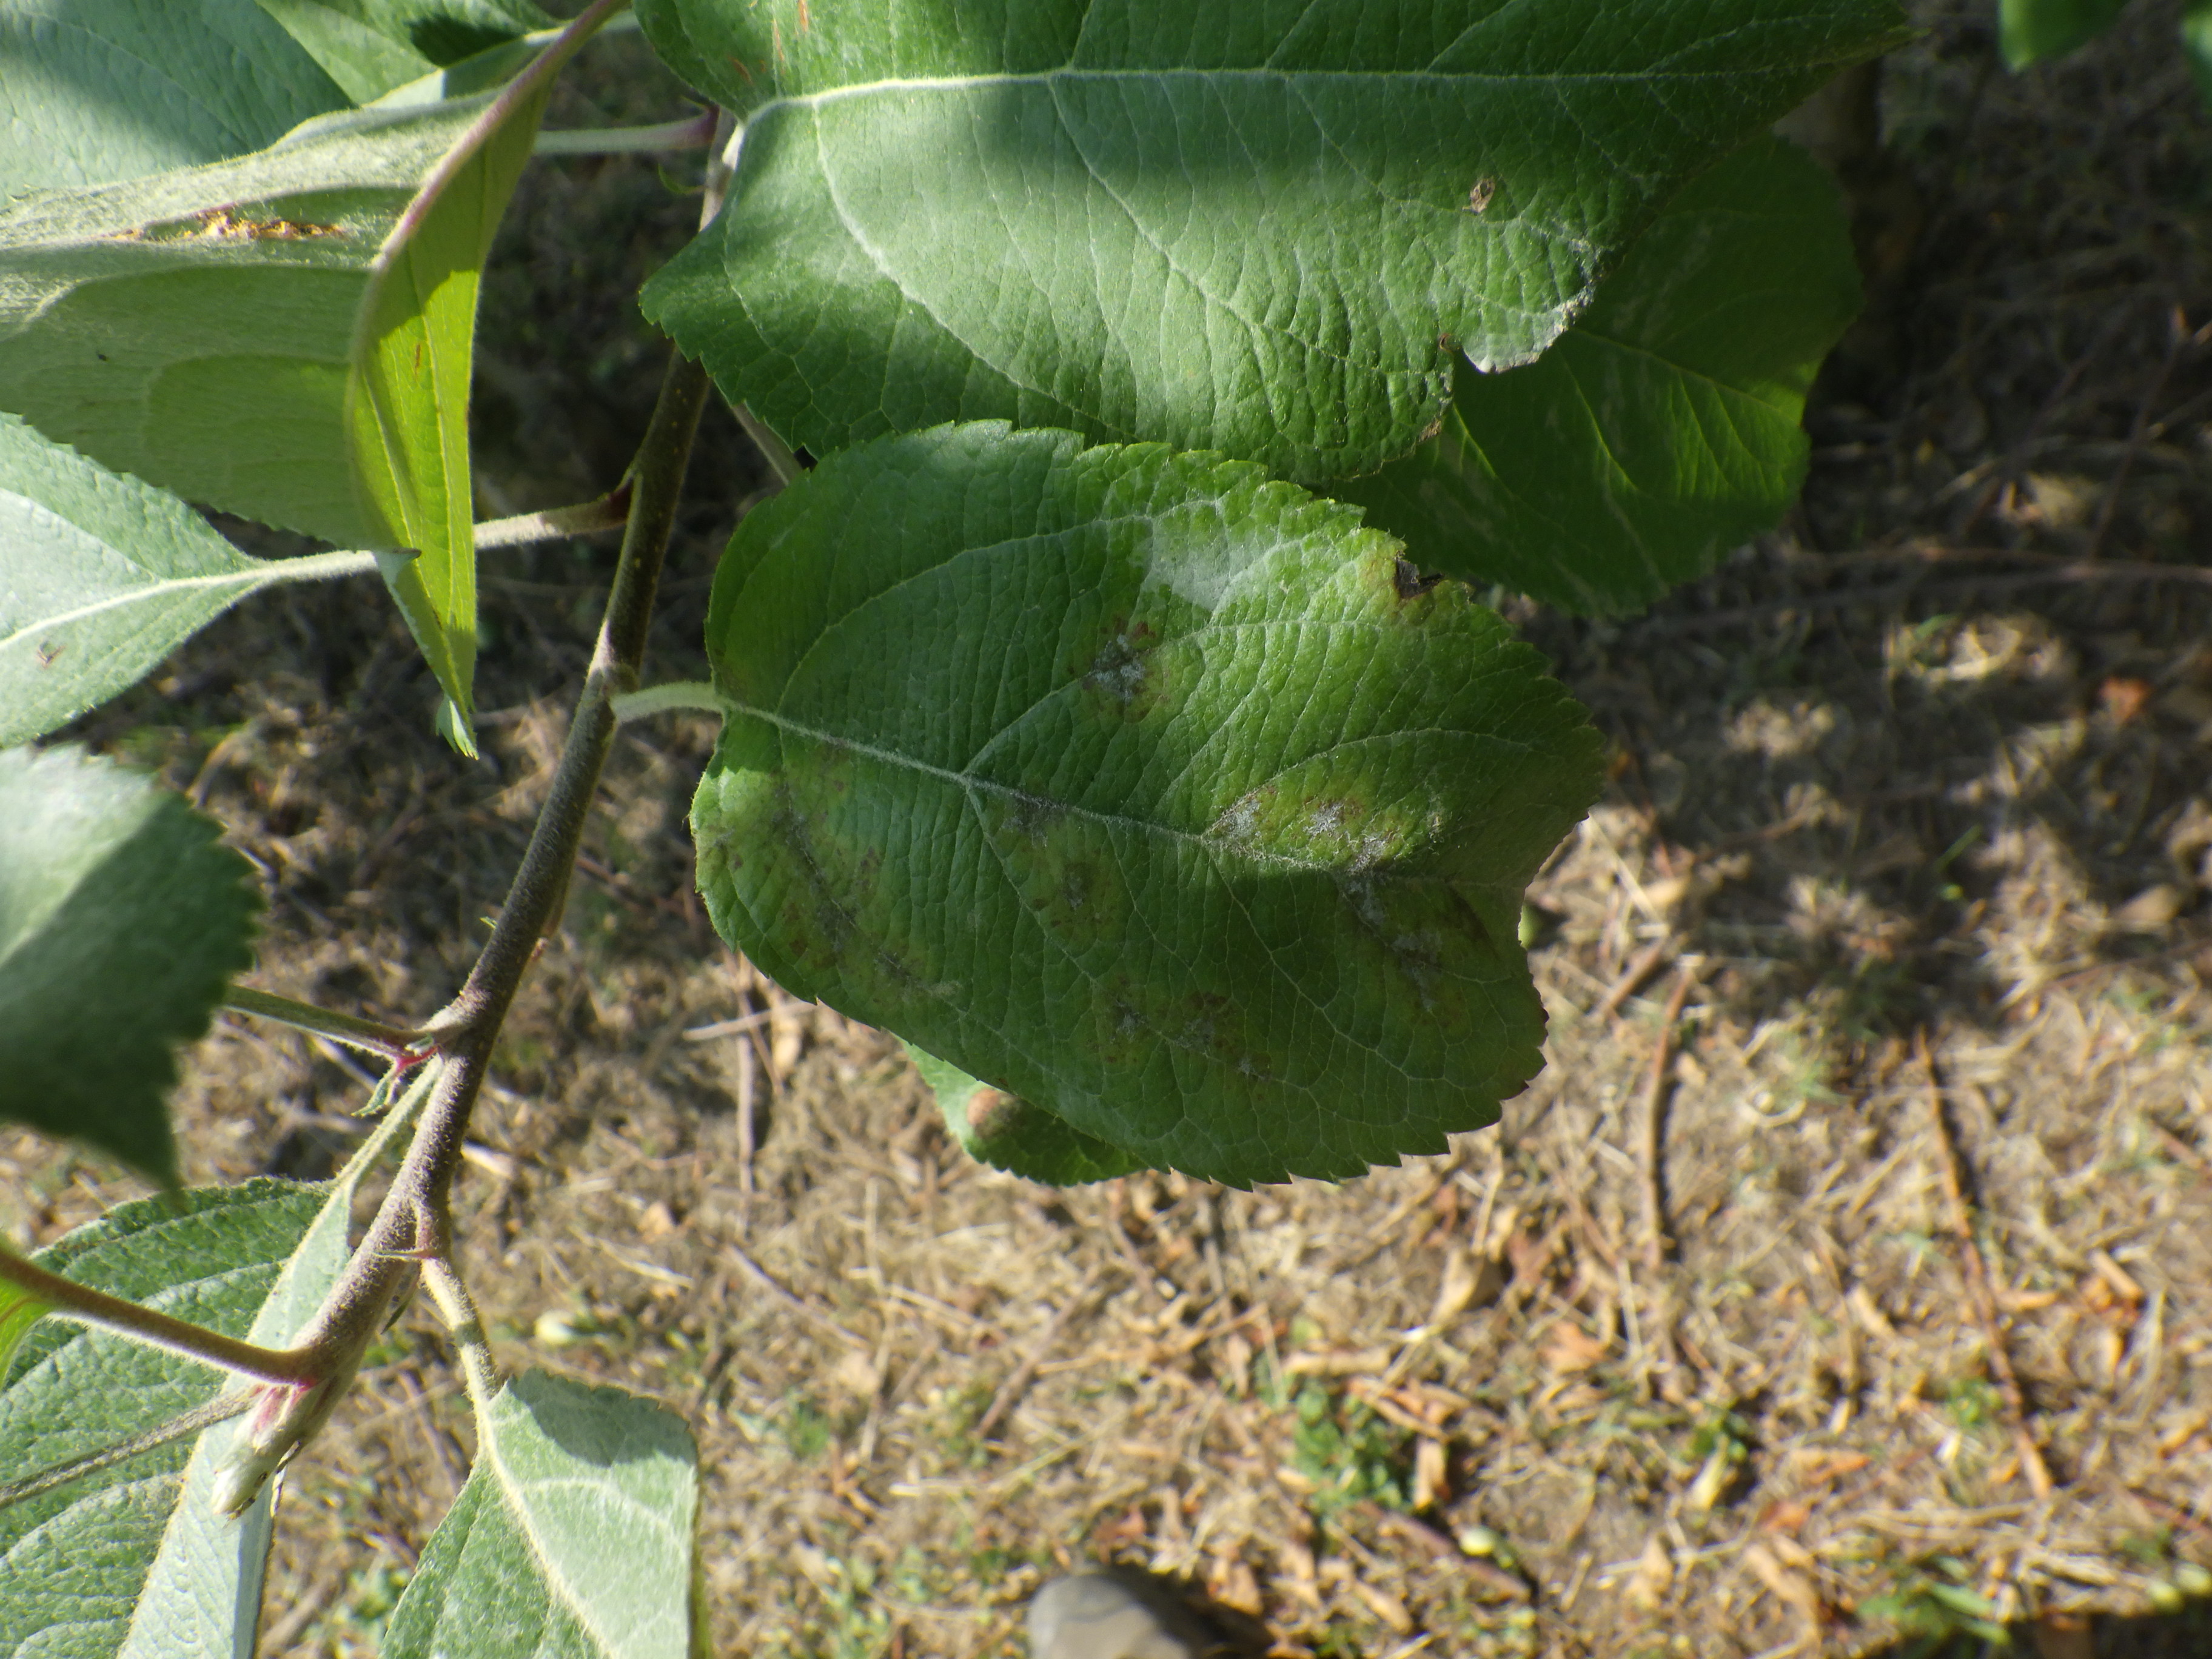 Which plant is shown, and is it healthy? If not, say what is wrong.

apple, fire blight, scab
